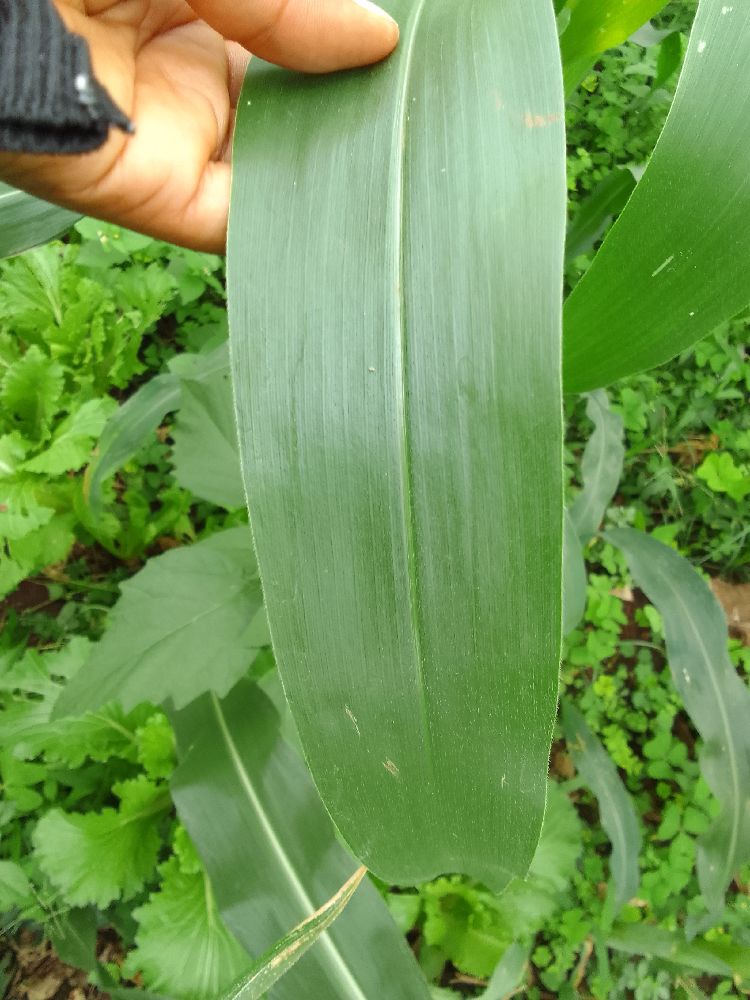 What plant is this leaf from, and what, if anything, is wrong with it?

maize, healthy
